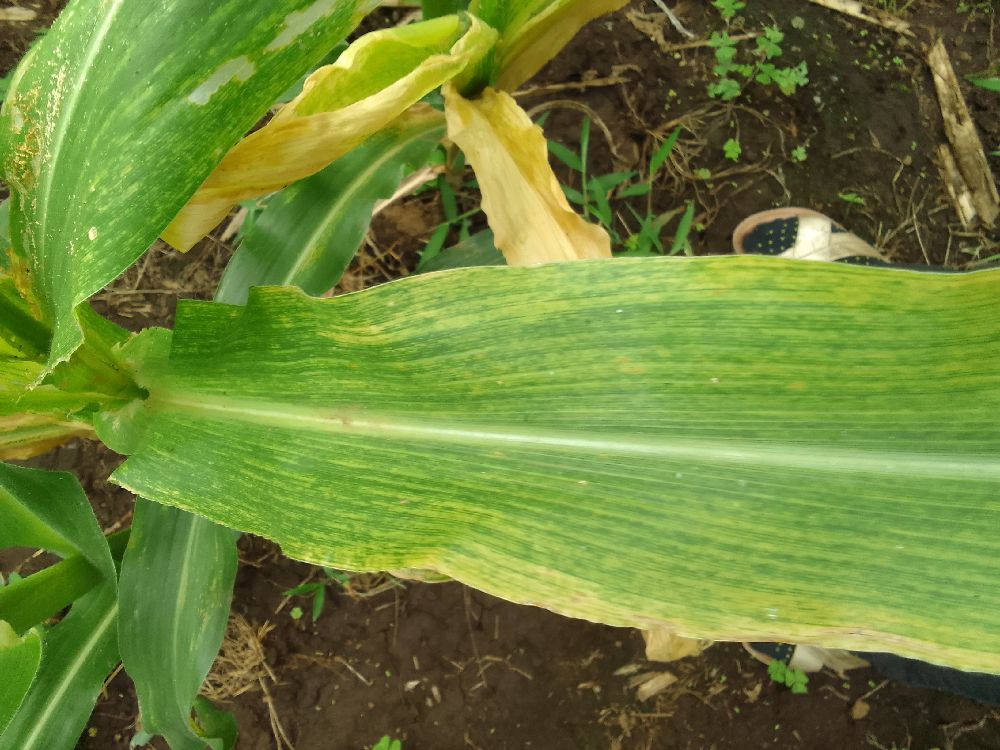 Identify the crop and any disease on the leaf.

maize, maize lethal necrosis
